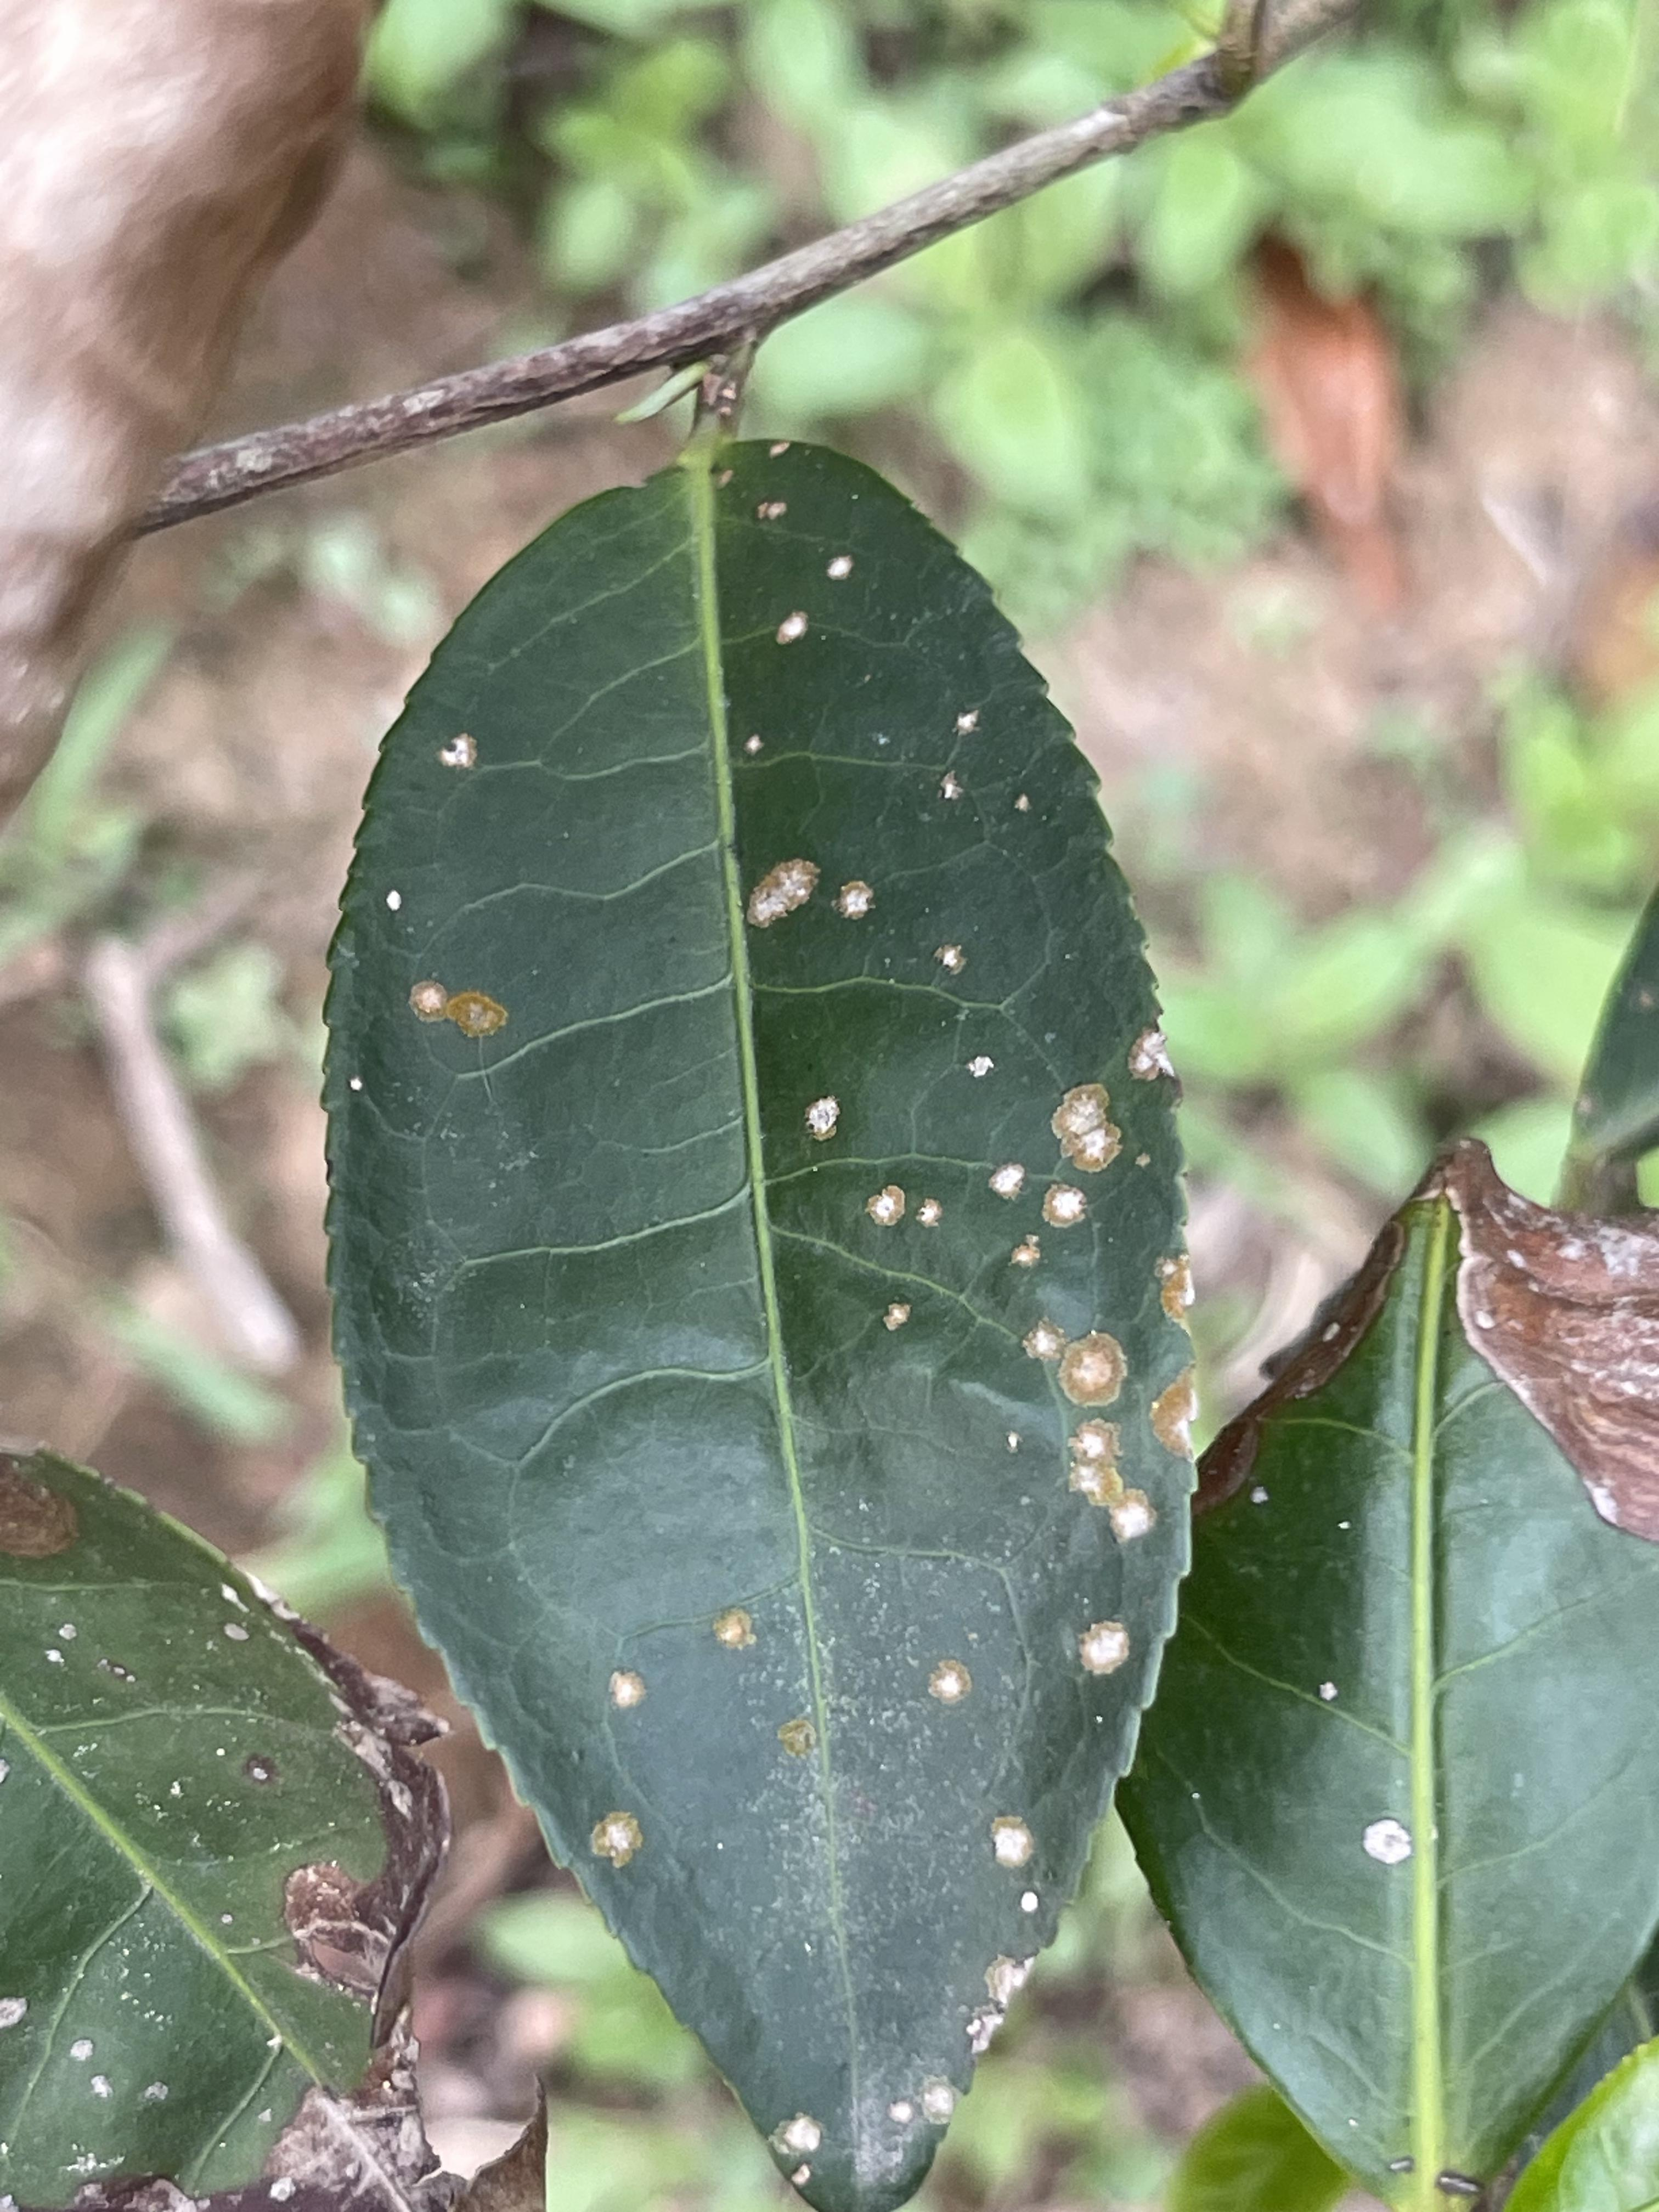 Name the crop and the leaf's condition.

tea, red rust
